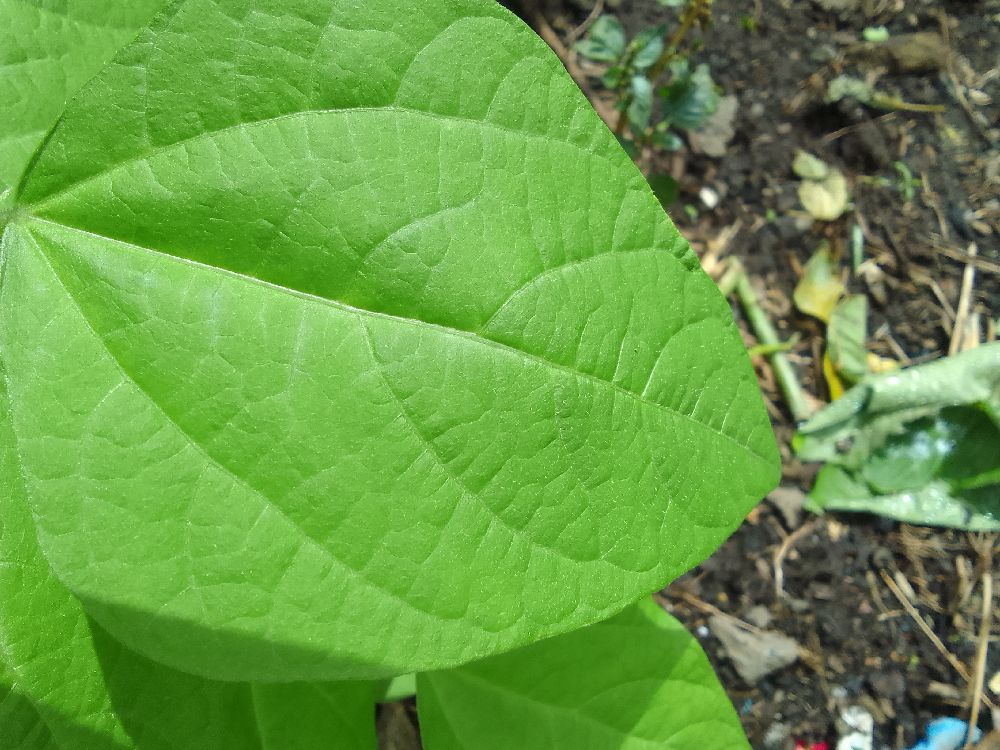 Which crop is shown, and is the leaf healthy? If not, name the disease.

common bean, healthy
